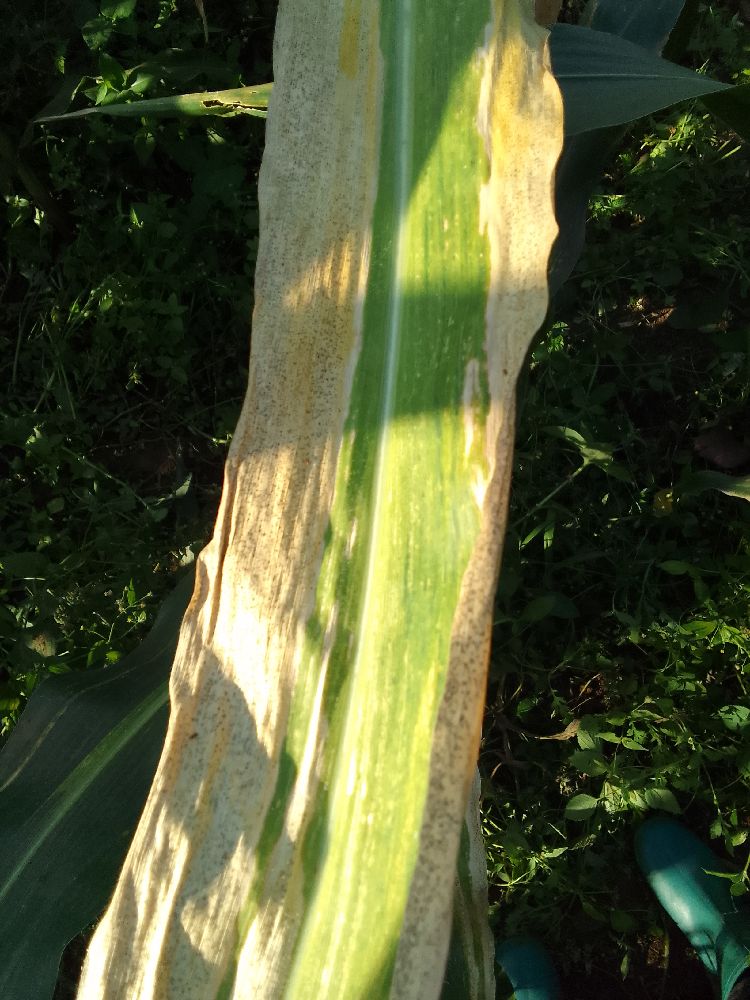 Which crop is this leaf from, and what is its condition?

maize, maize lethal necrosis
